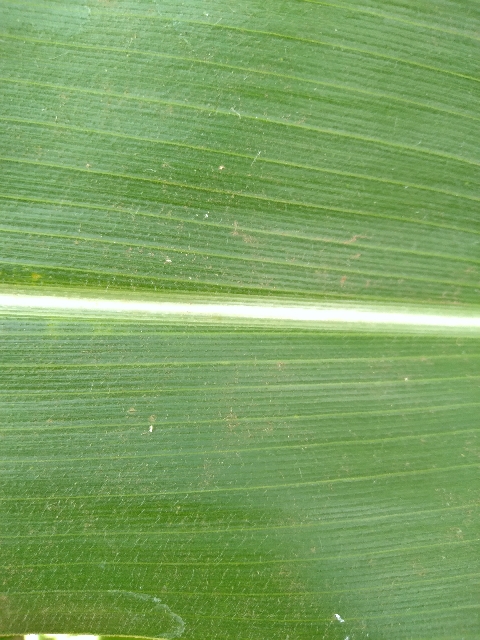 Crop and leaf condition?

maize, healthy
